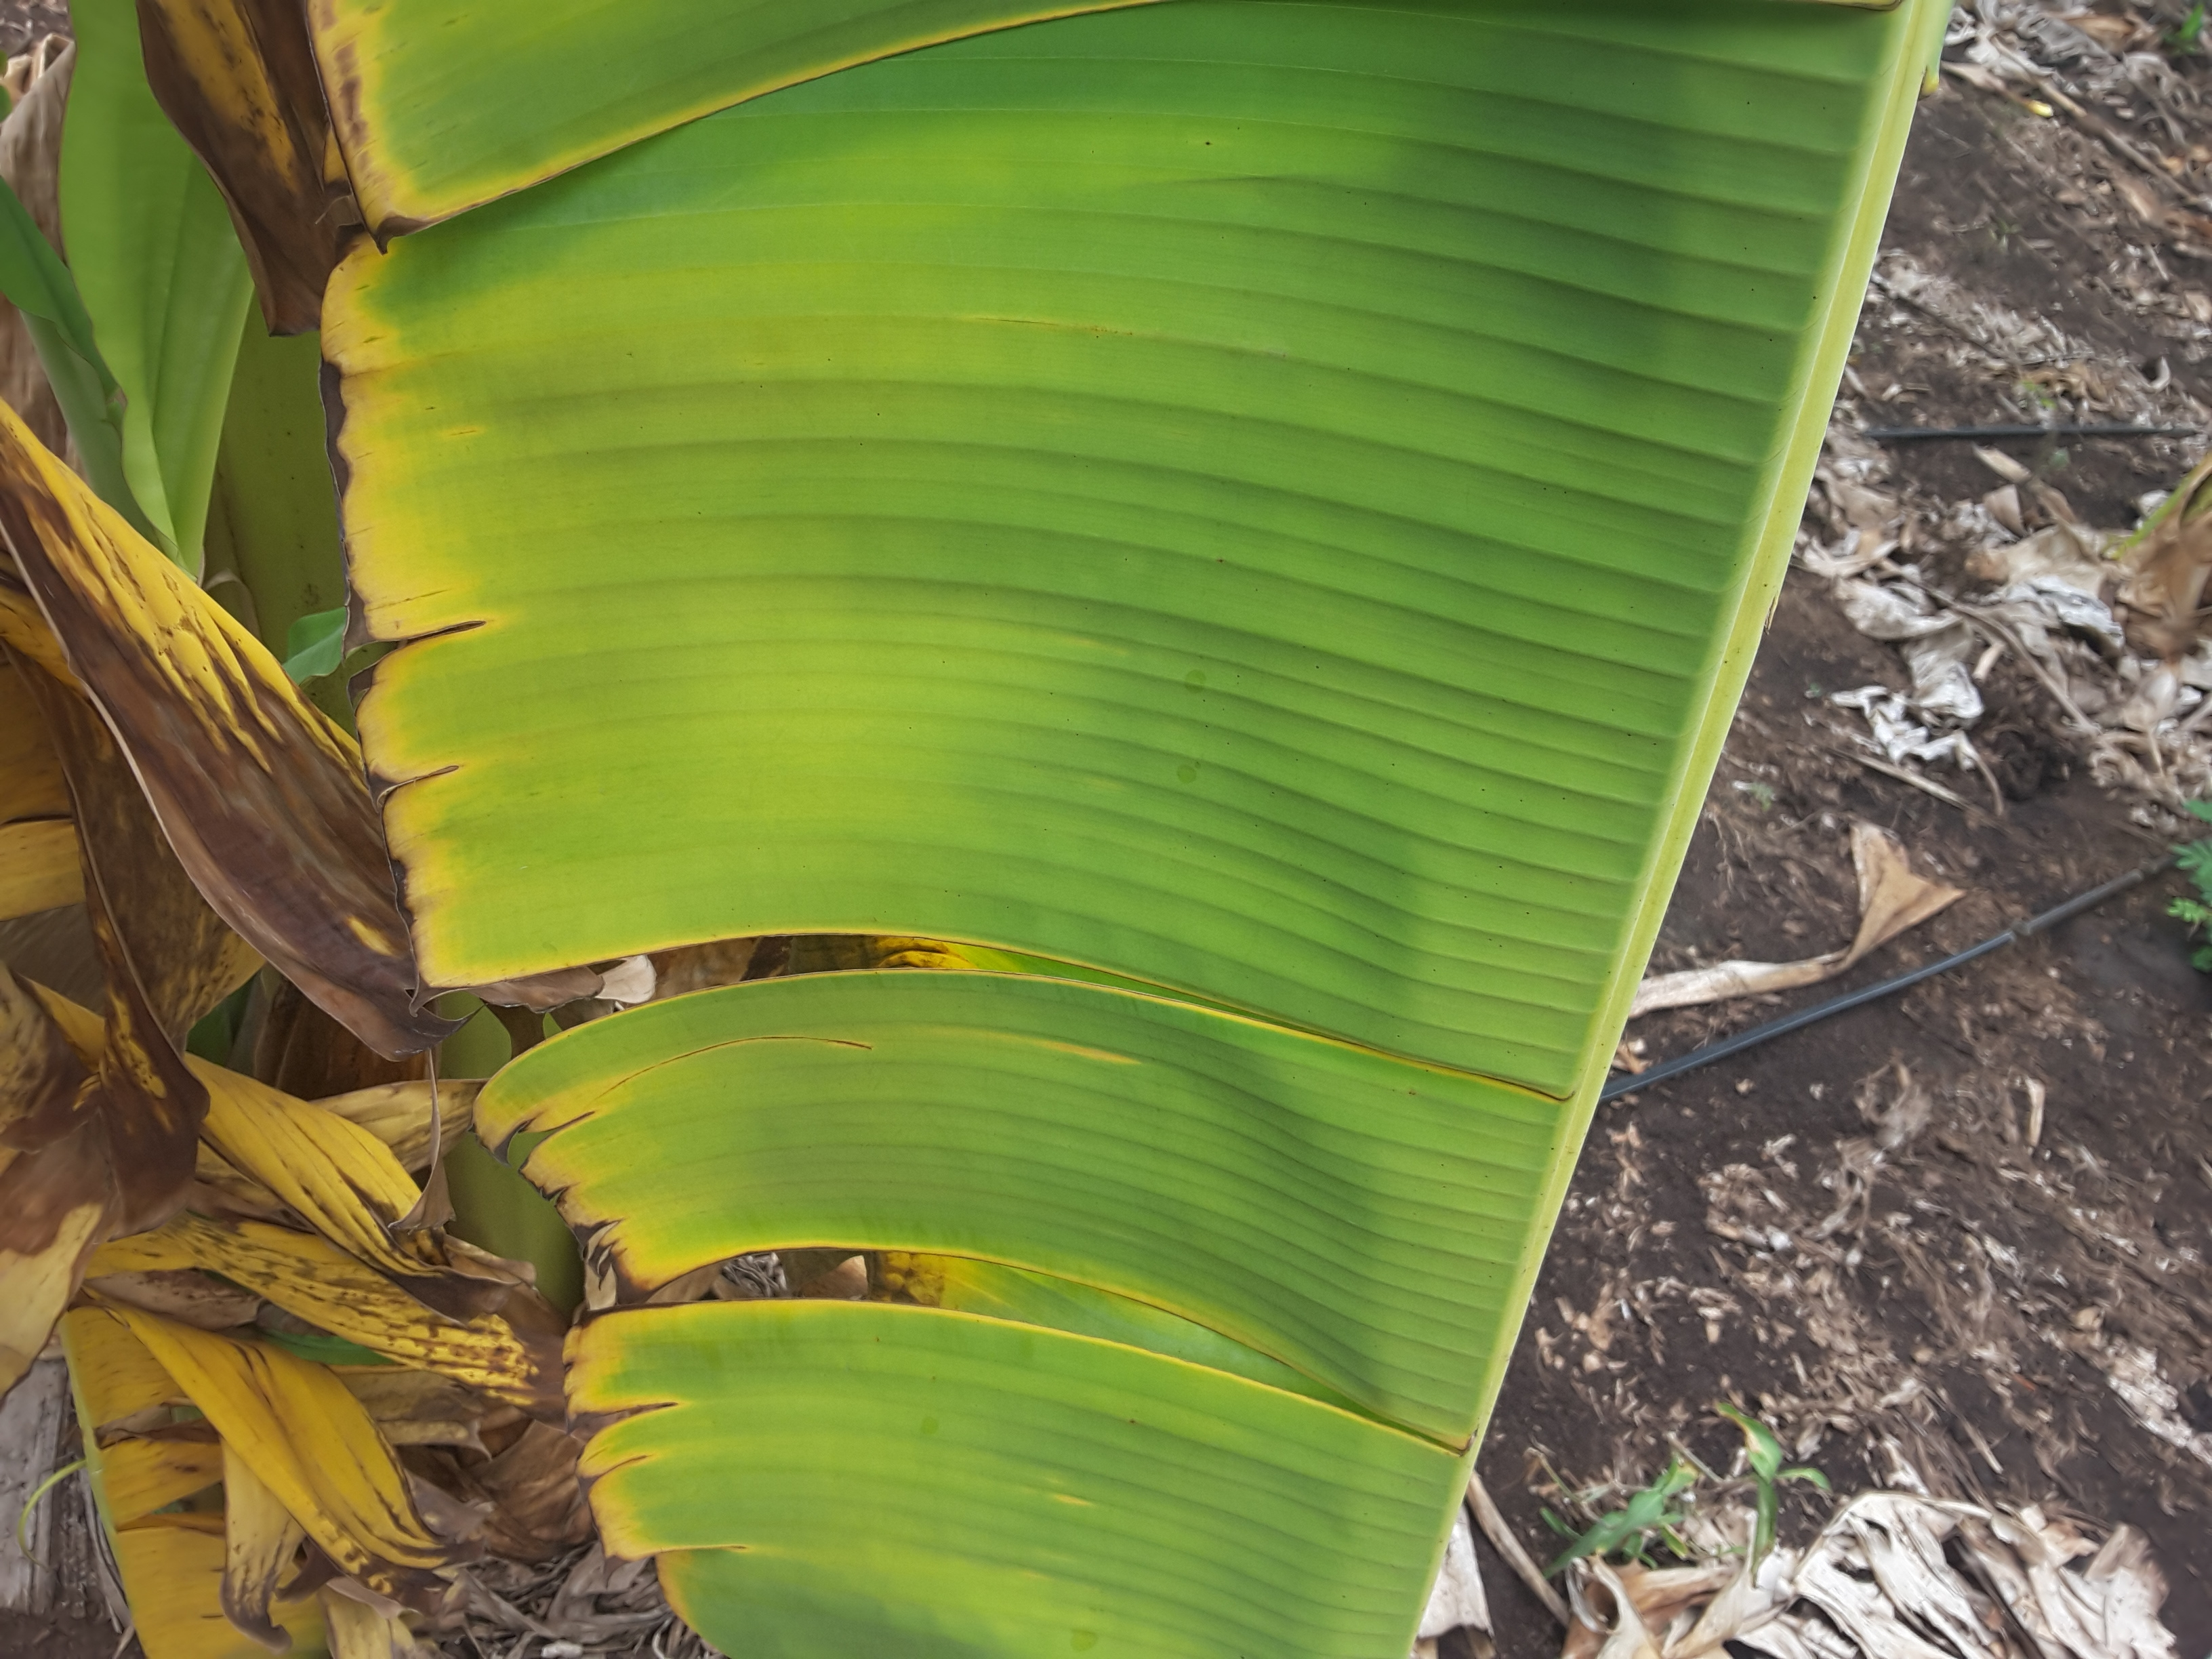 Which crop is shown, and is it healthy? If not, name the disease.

banana, fusarium wilt race 1
